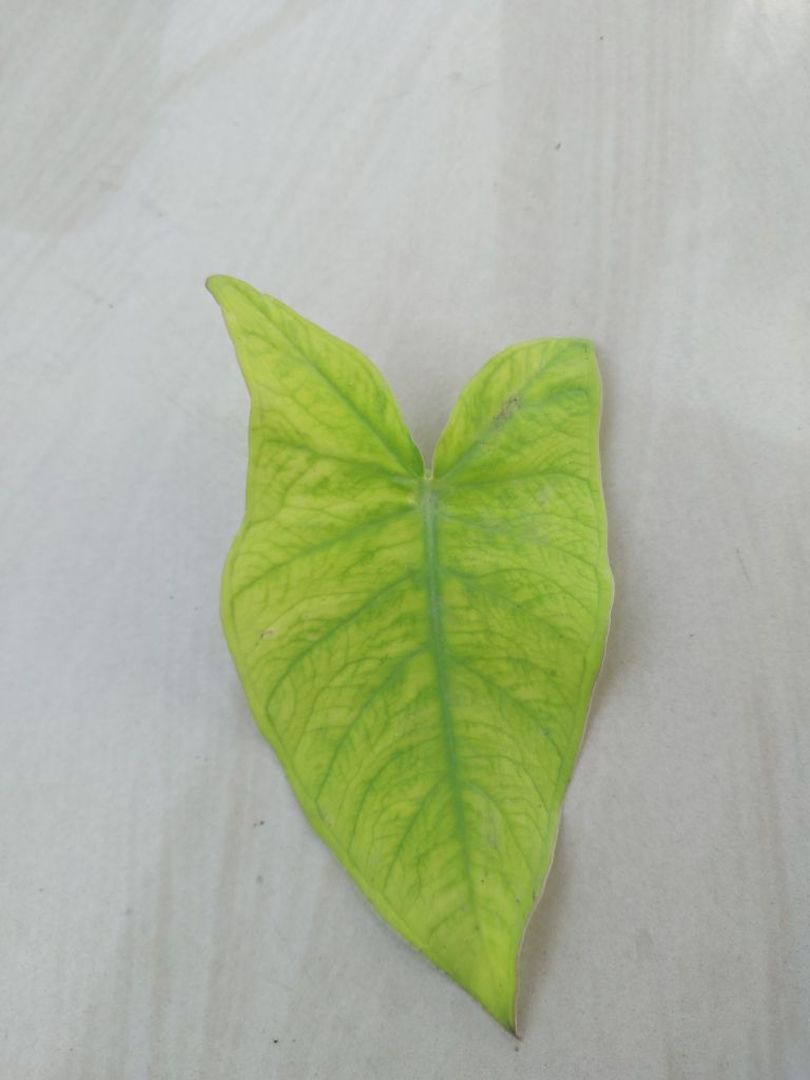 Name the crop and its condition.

taro, mosaic
